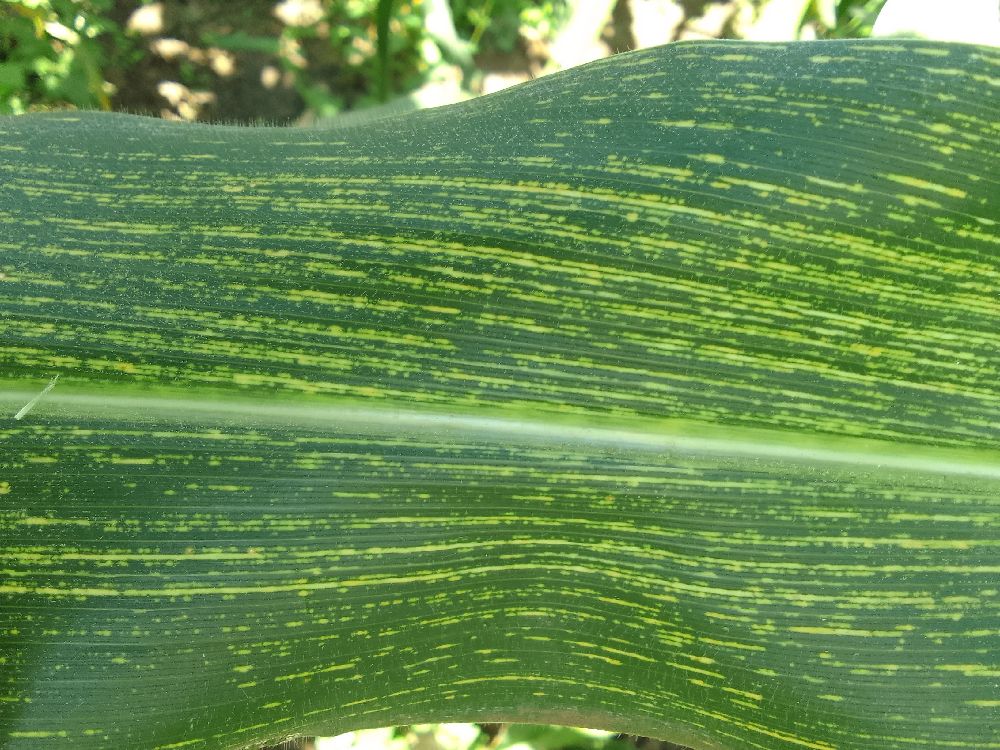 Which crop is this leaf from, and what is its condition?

maize, maize streak virus
